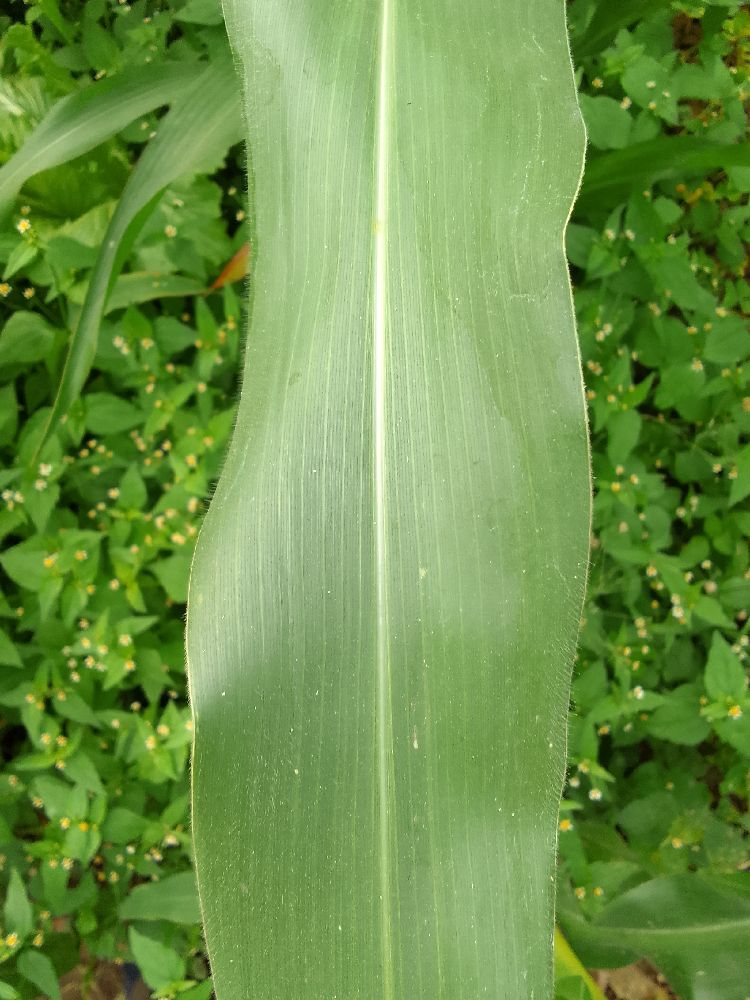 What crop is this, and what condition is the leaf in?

maize, healthy
